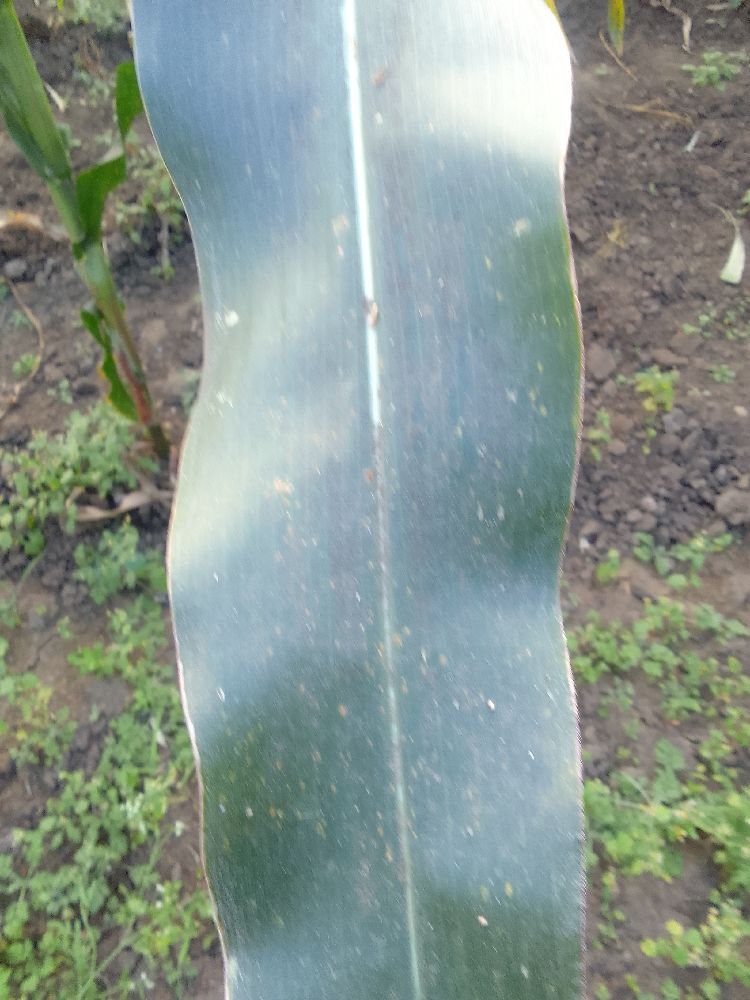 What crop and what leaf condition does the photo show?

maize, healthy
